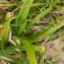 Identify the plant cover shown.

grass
